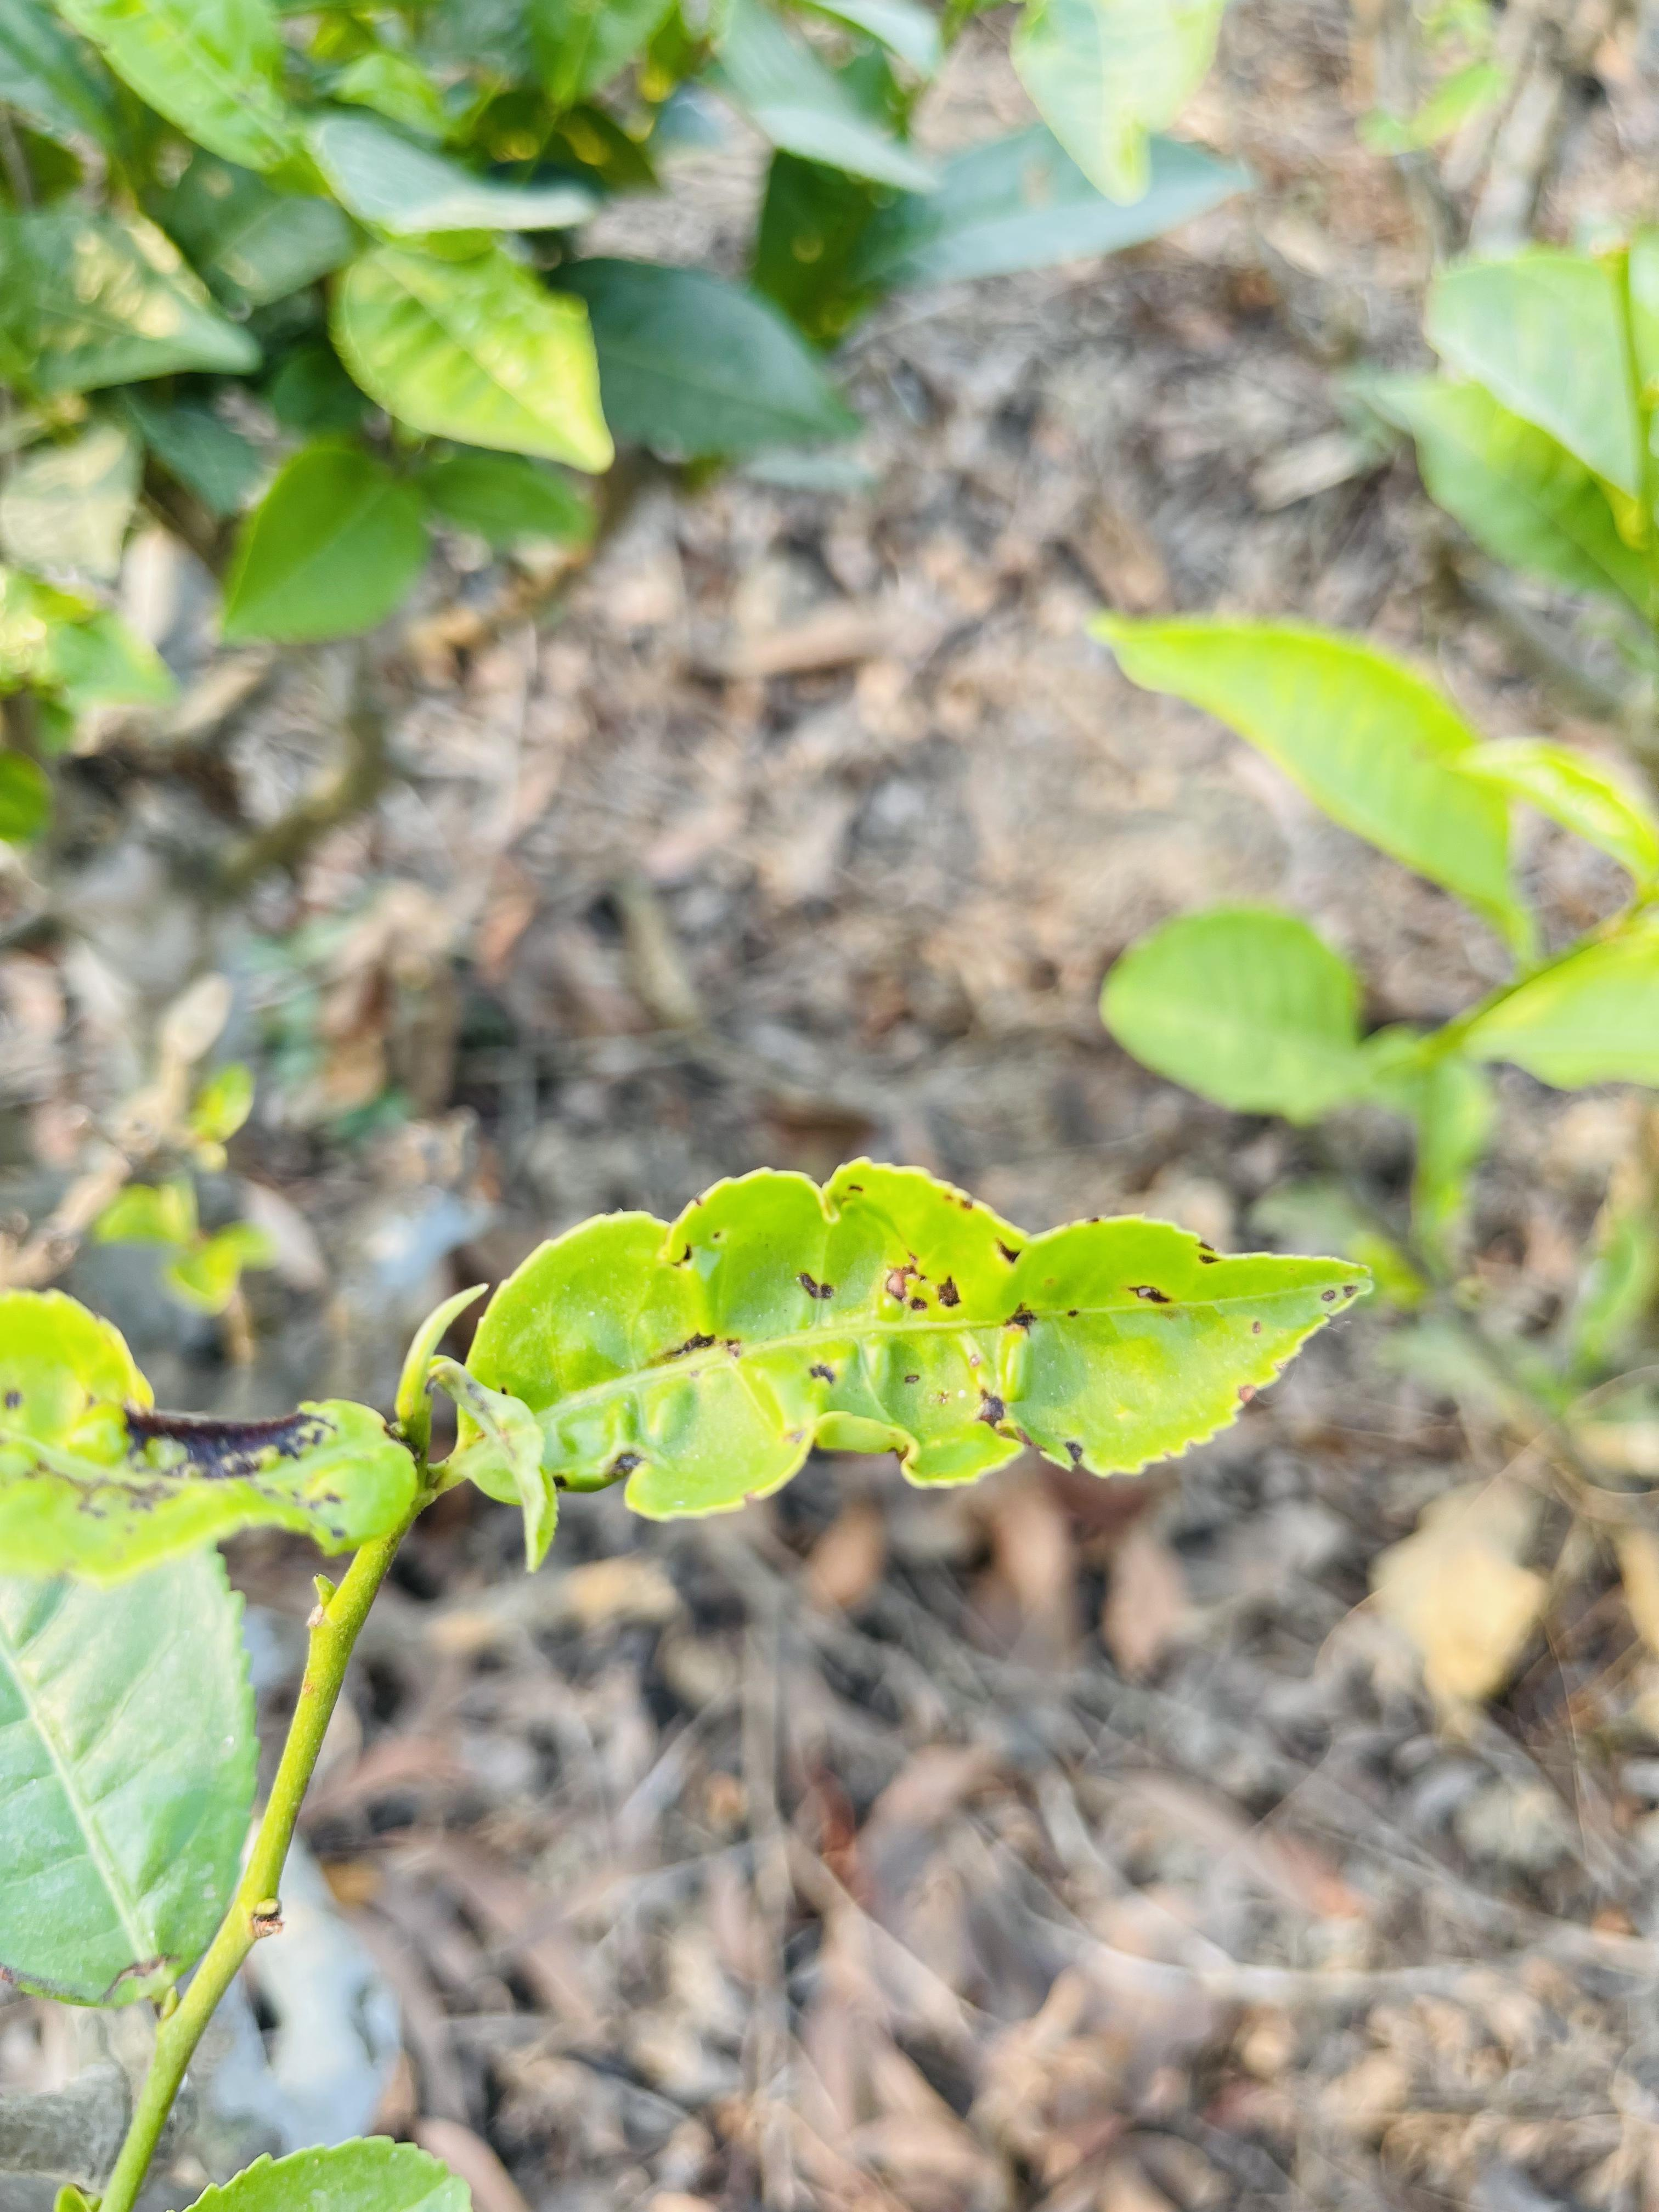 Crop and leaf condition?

tea, helopeltis
